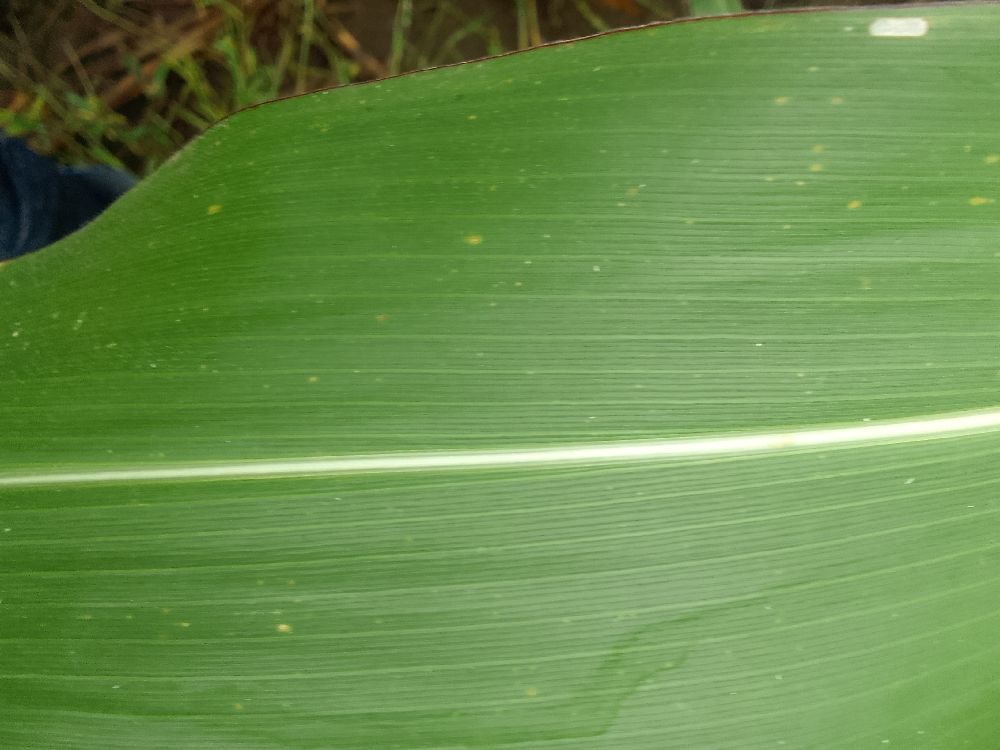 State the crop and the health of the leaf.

maize, healthy
